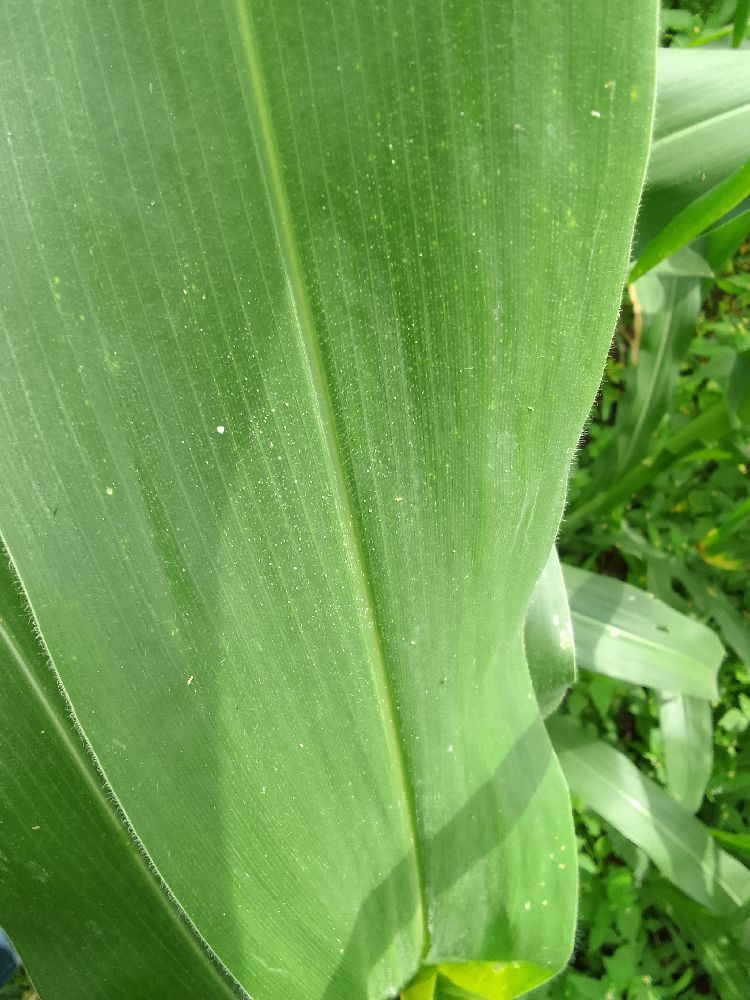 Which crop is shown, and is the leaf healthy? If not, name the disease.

maize, healthy
